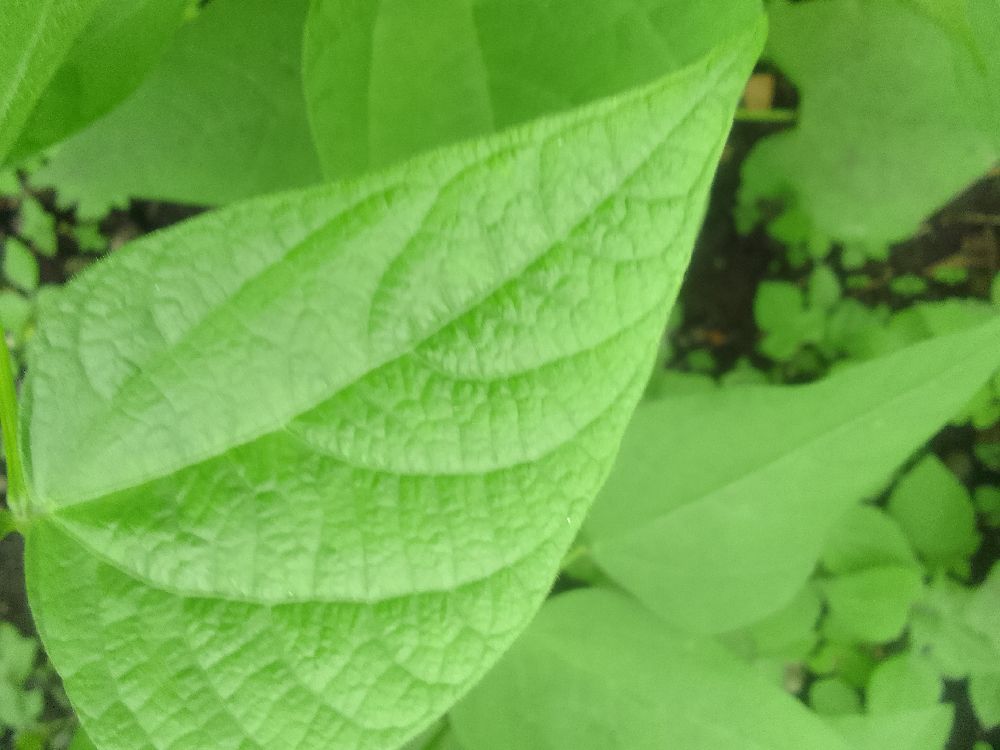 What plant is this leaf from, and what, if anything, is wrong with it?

common bean, healthy
